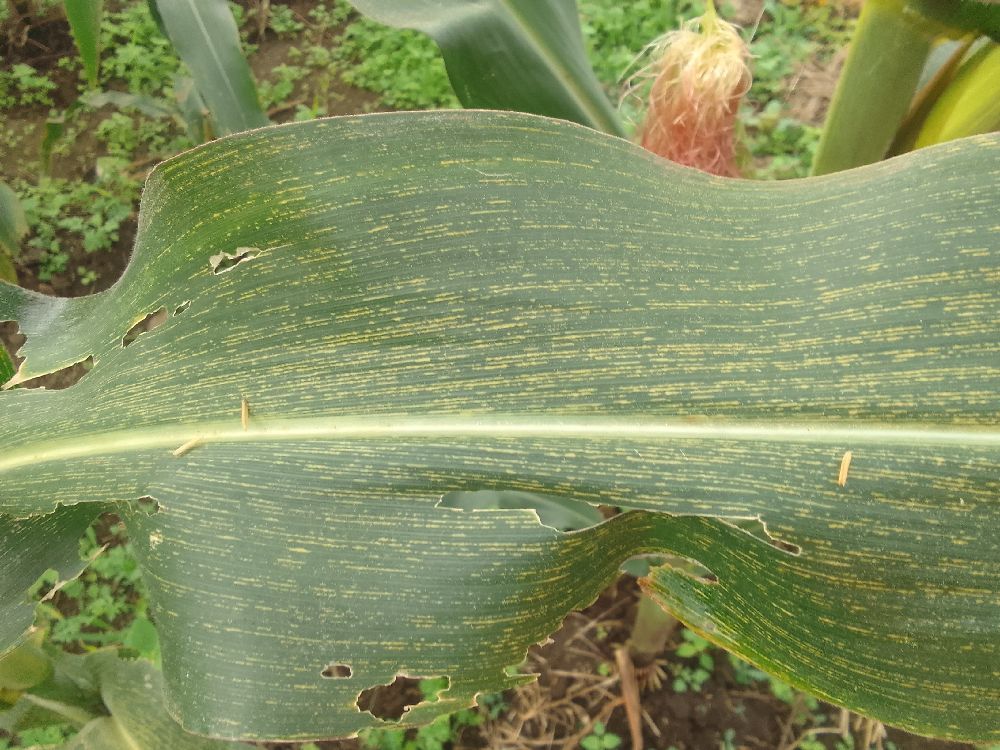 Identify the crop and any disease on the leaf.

maize, maize streak virus
